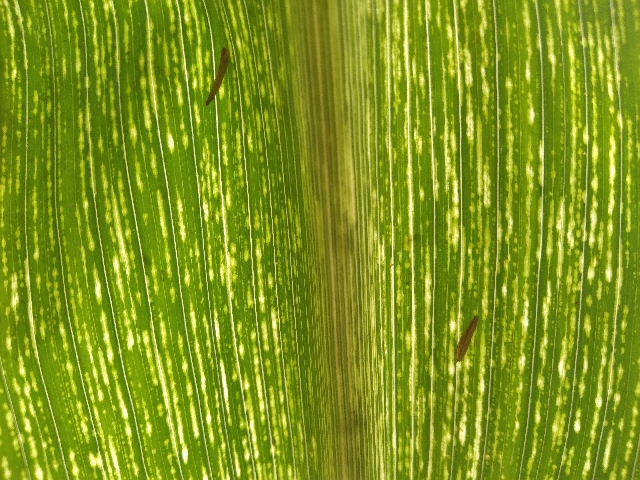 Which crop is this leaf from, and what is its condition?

maize, maize streak virus
